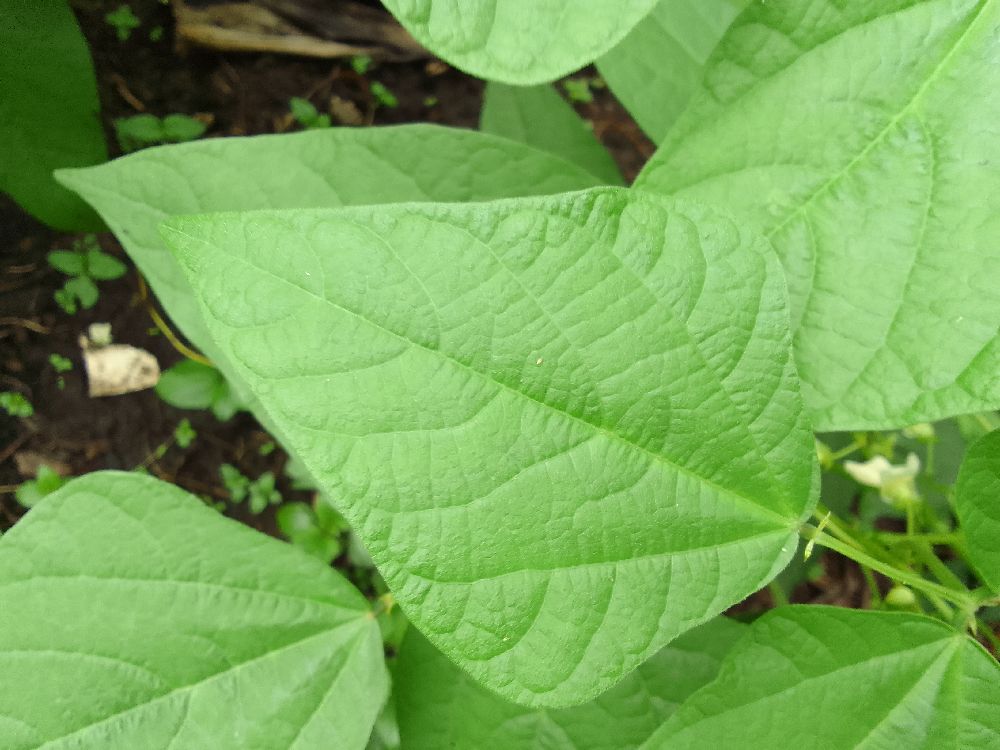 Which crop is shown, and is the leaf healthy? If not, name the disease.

common bean, healthy
